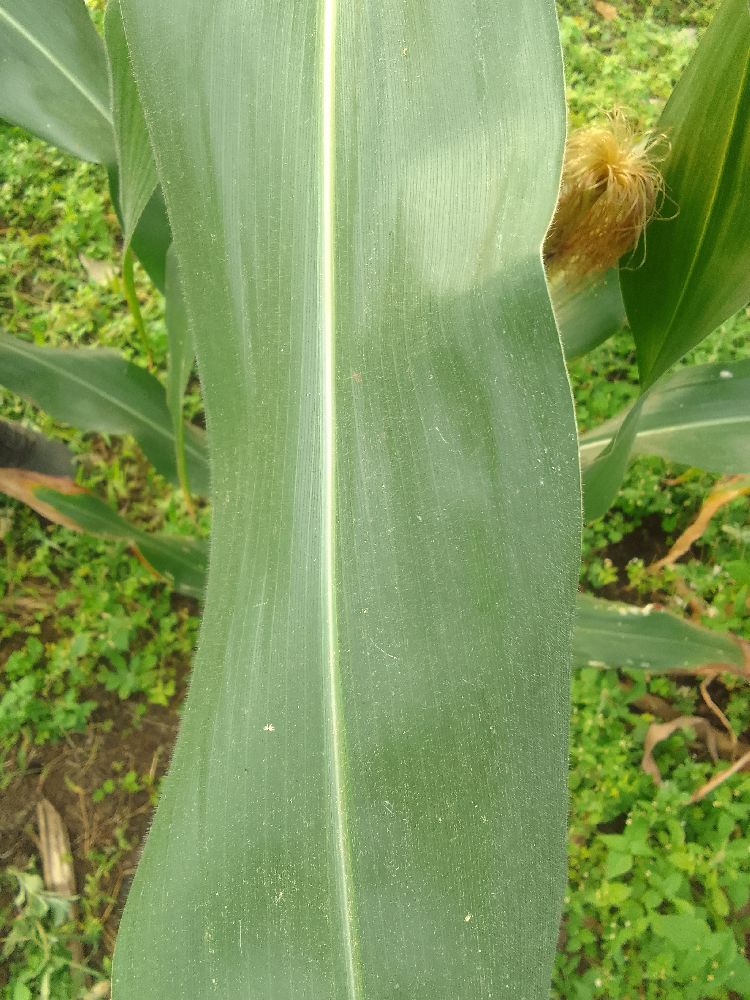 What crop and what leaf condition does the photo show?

maize, healthy
